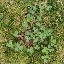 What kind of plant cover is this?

unstructured weed
